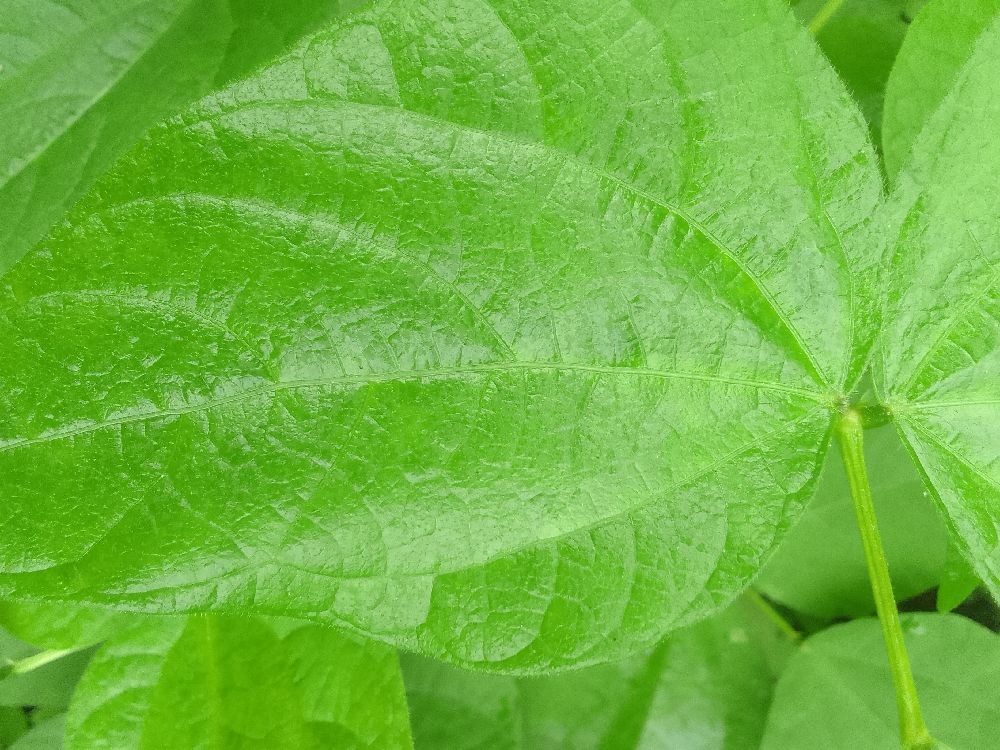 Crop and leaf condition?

common bean, healthy
